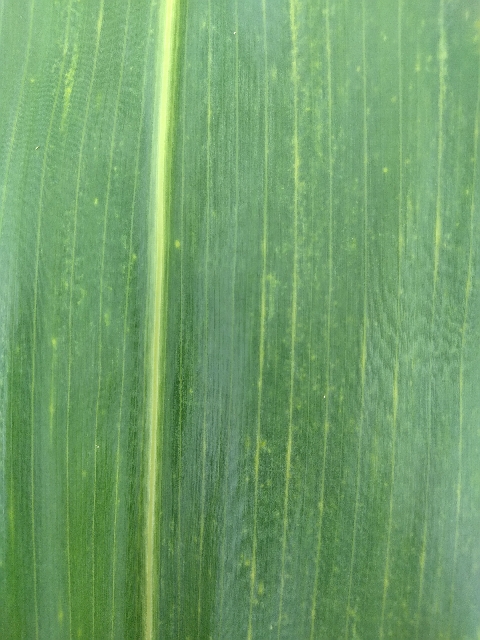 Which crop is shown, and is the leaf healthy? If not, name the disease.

maize, maize lethal necrosis
